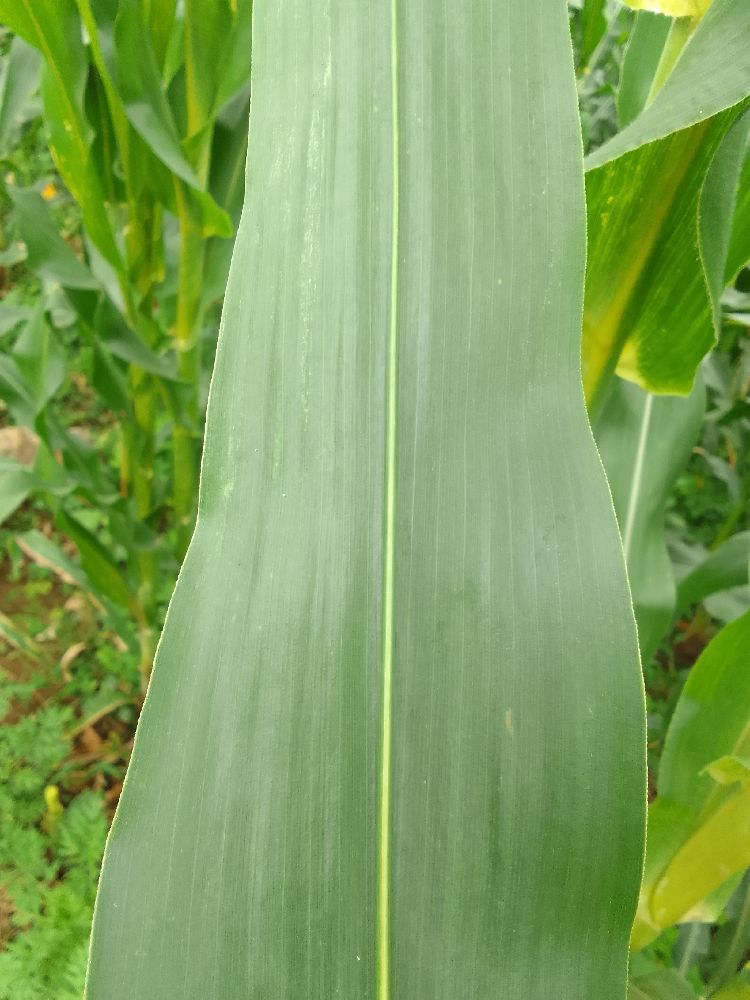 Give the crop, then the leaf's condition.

maize, healthy
